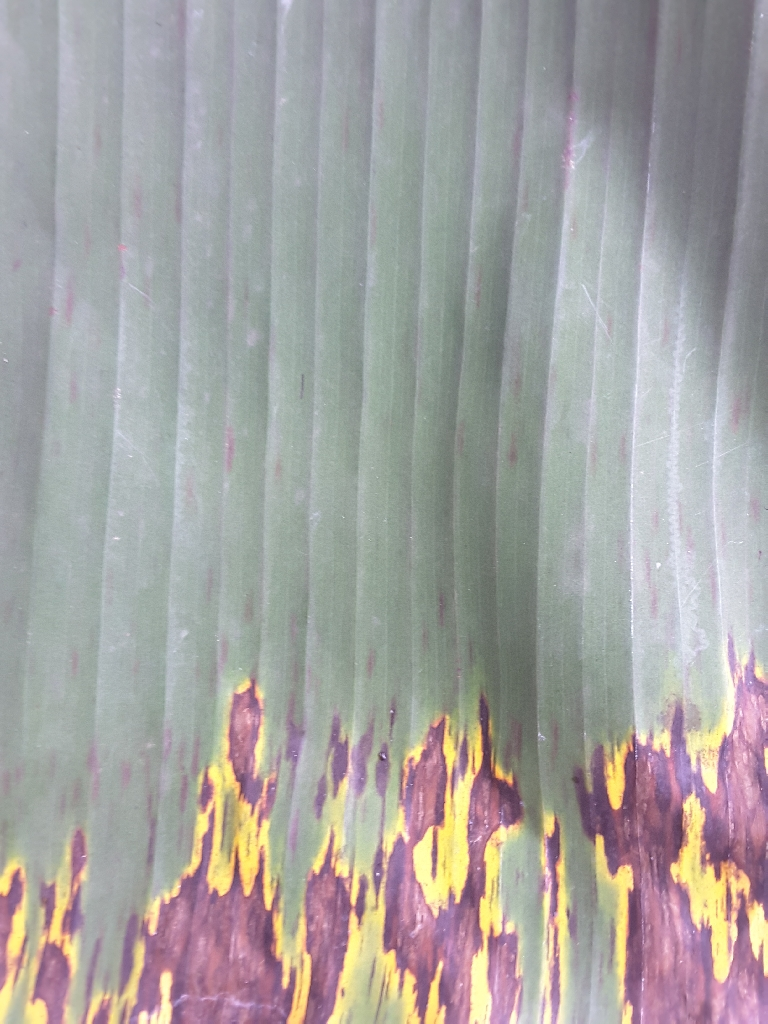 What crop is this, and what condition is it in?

banana, black sigatoka
